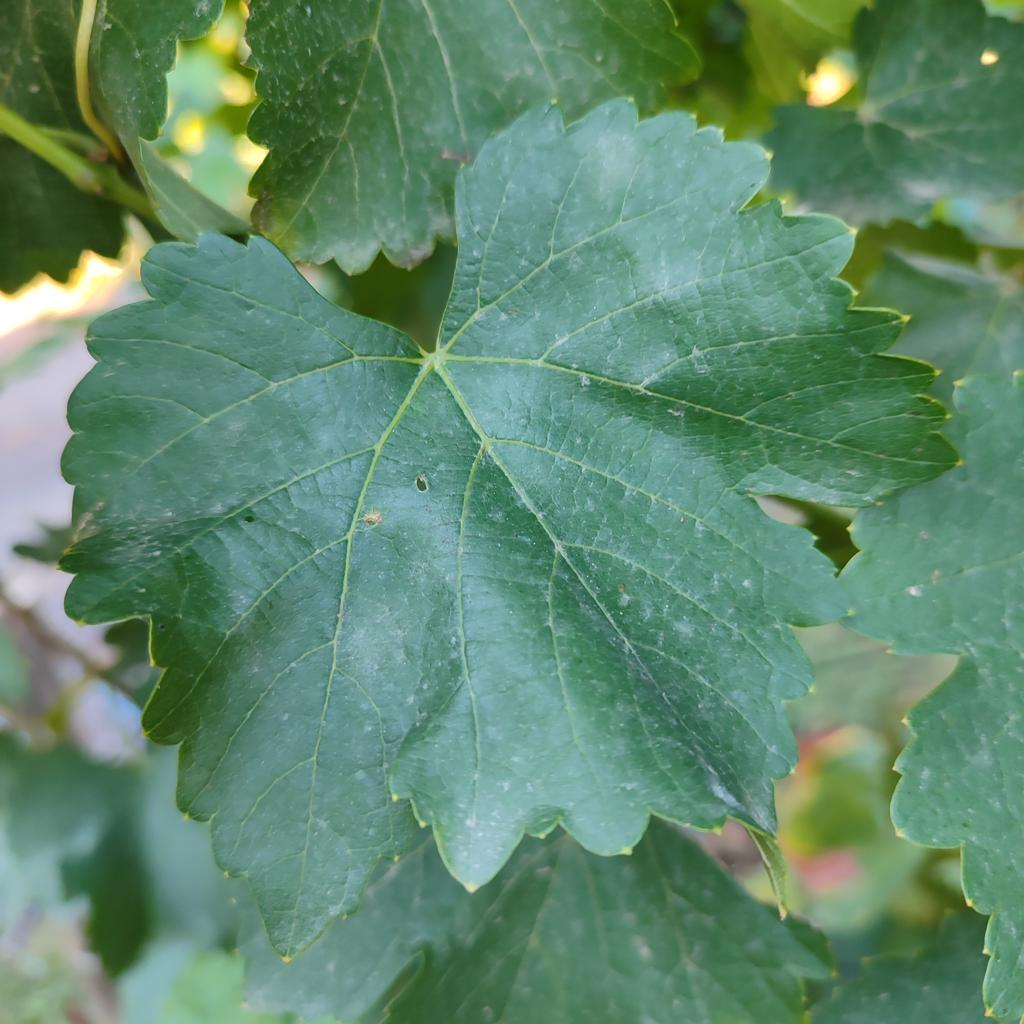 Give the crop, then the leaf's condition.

grapevine, powdery mildew
